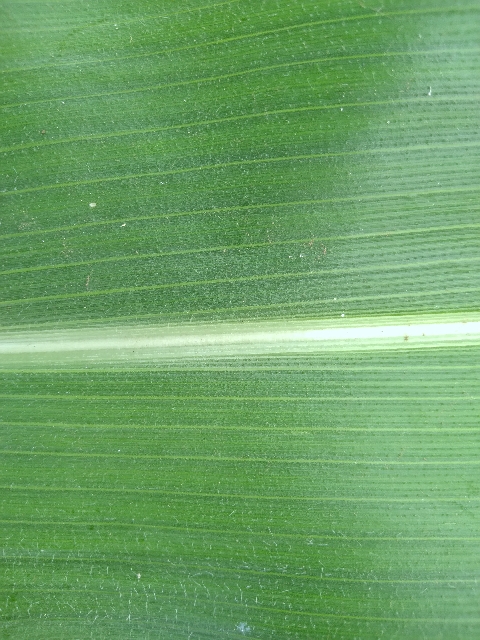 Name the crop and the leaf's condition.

maize, healthy
